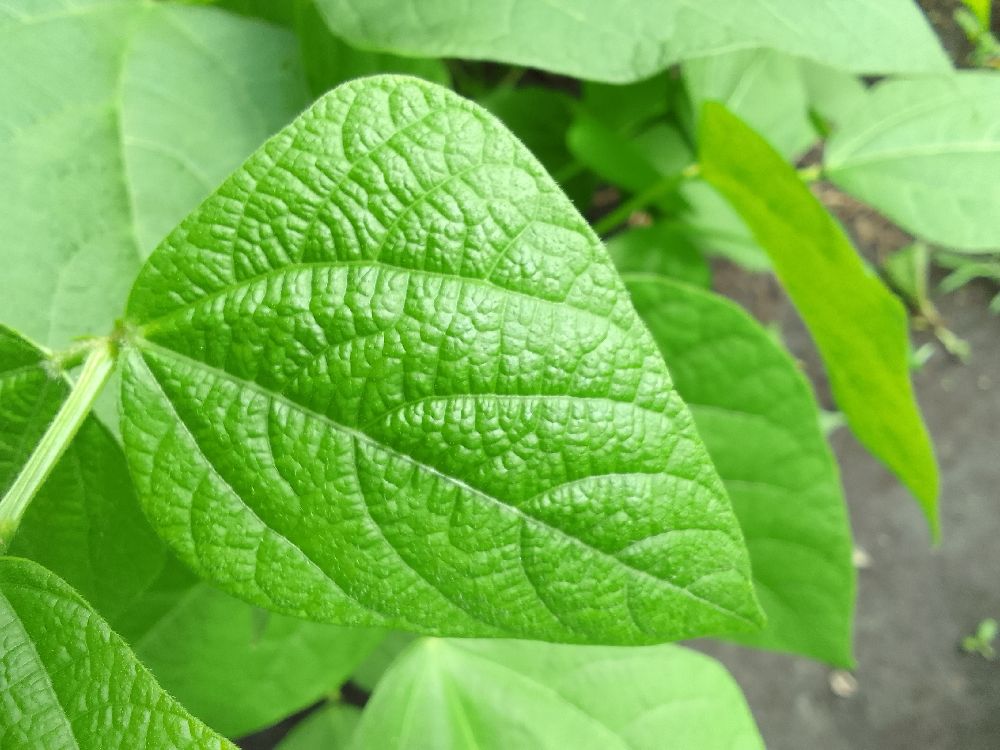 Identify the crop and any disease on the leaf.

common bean, healthy
